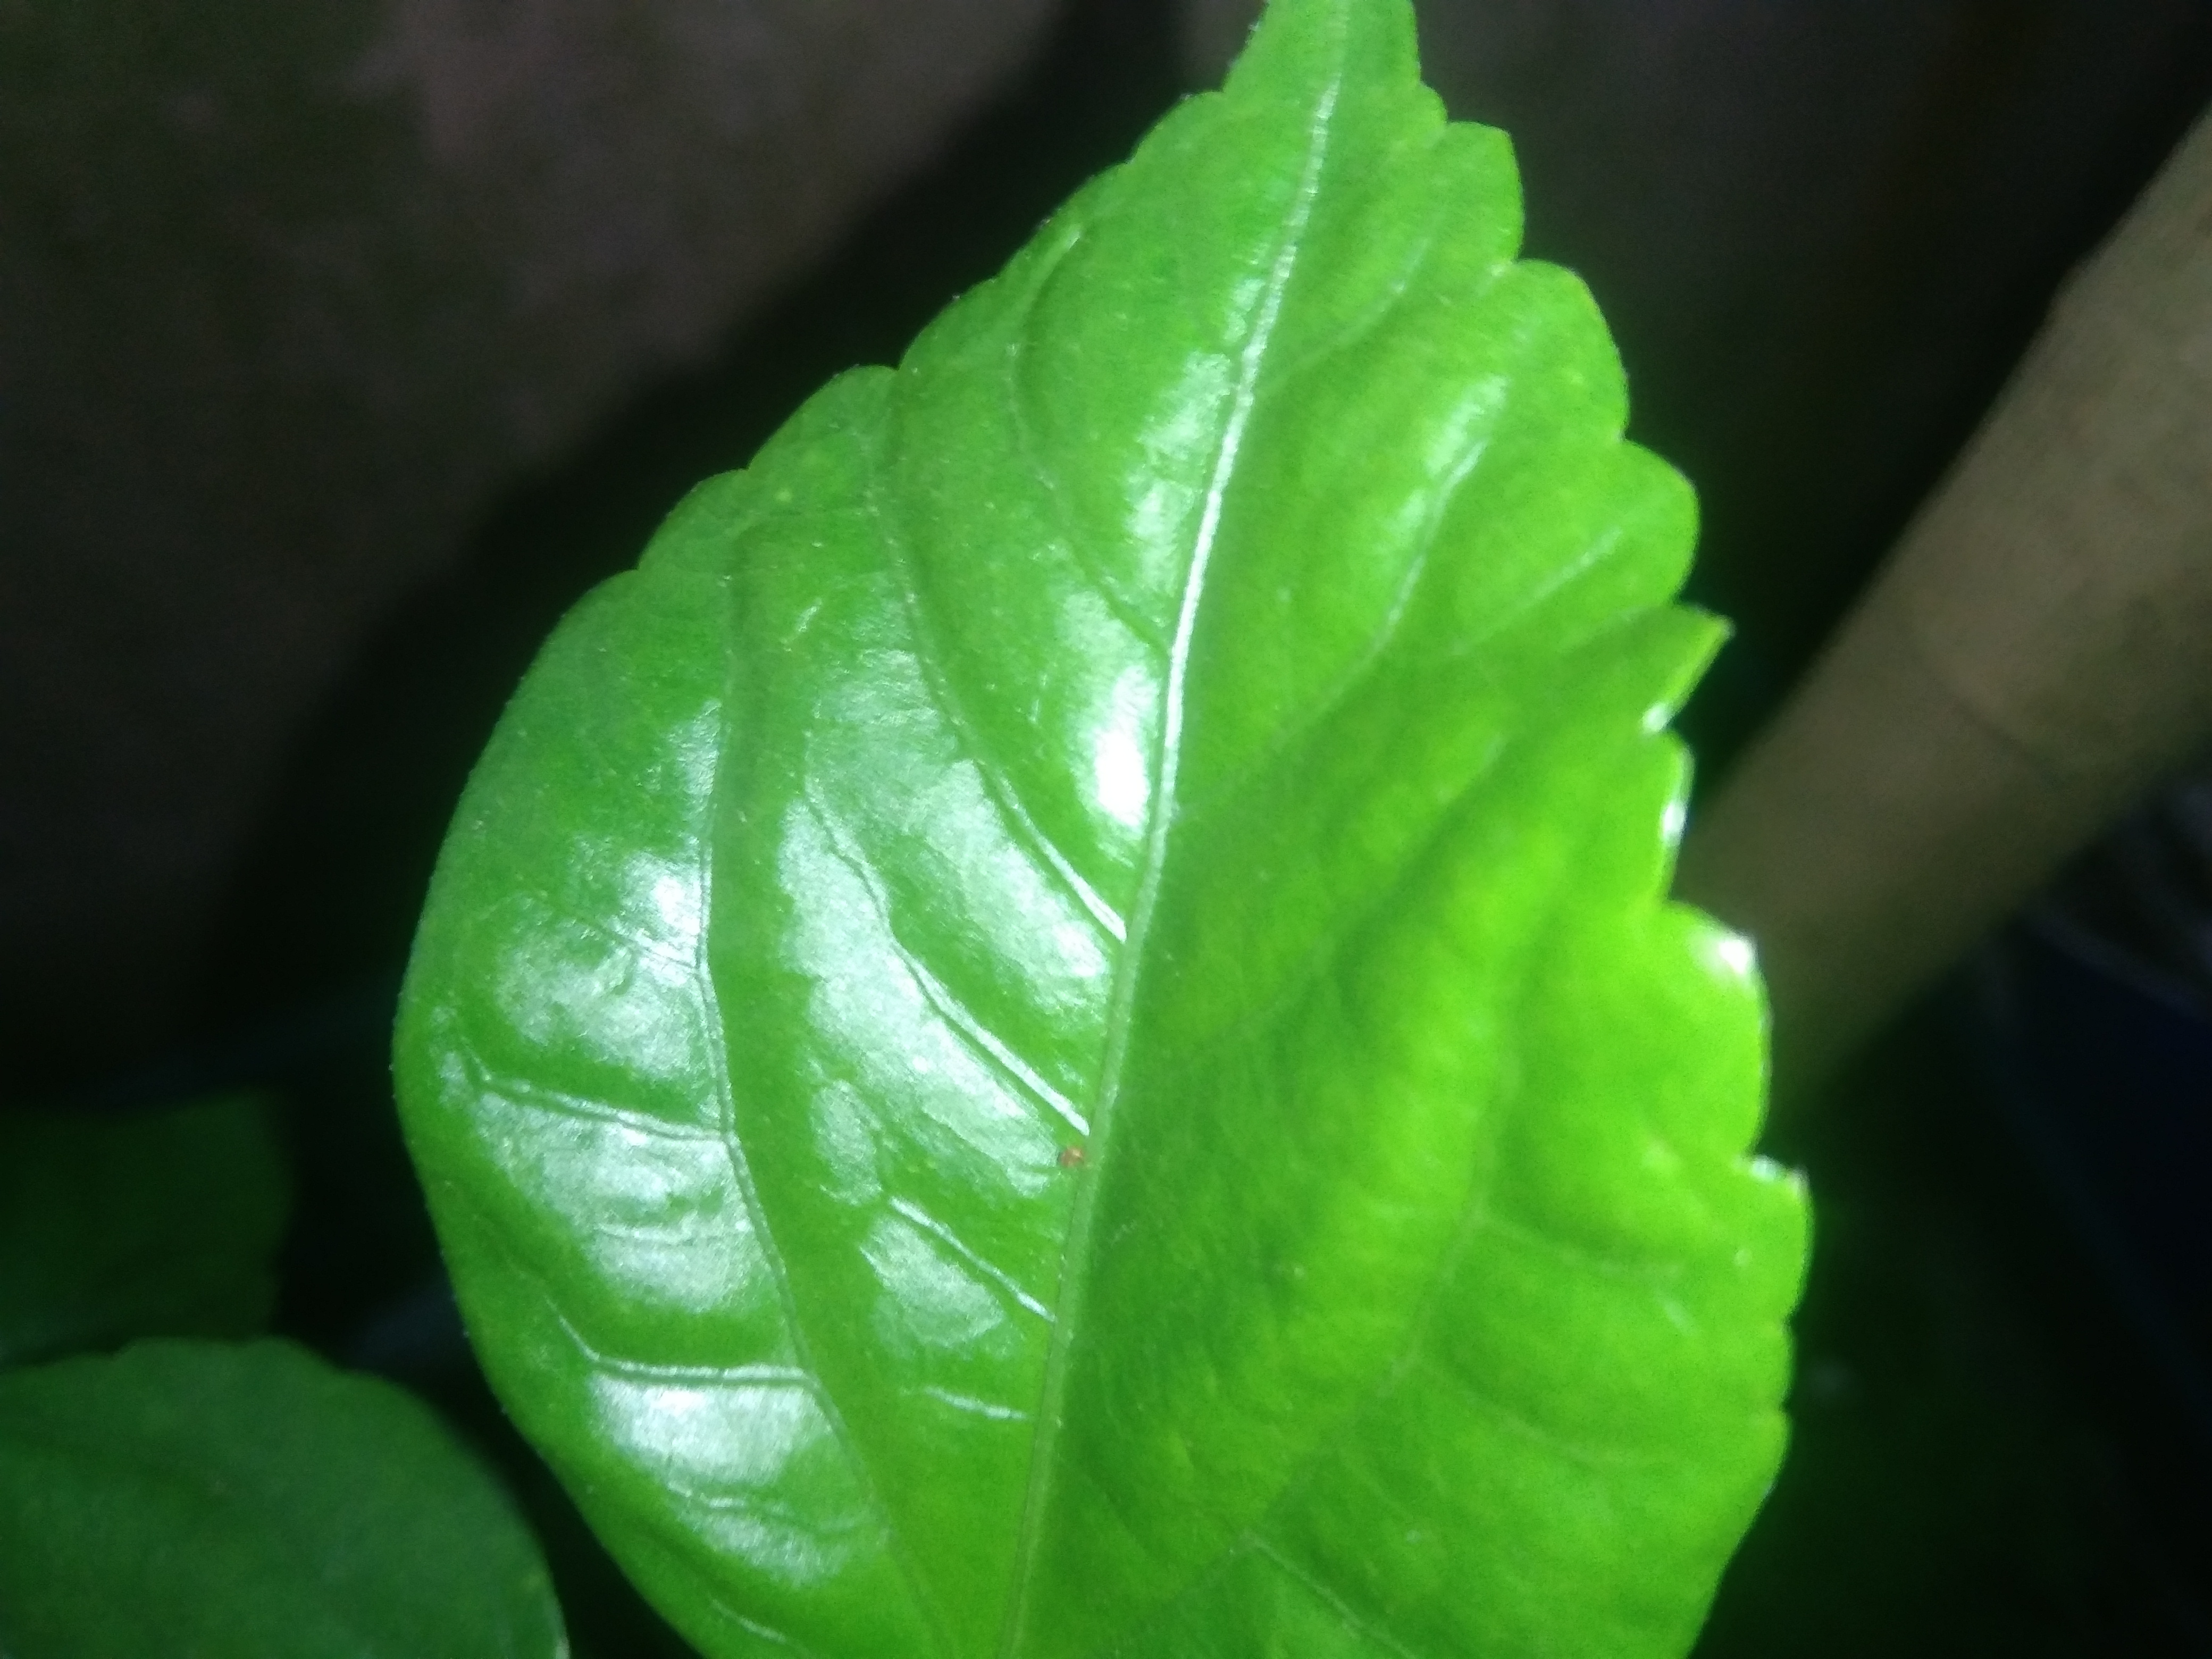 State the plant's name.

hibiscus
